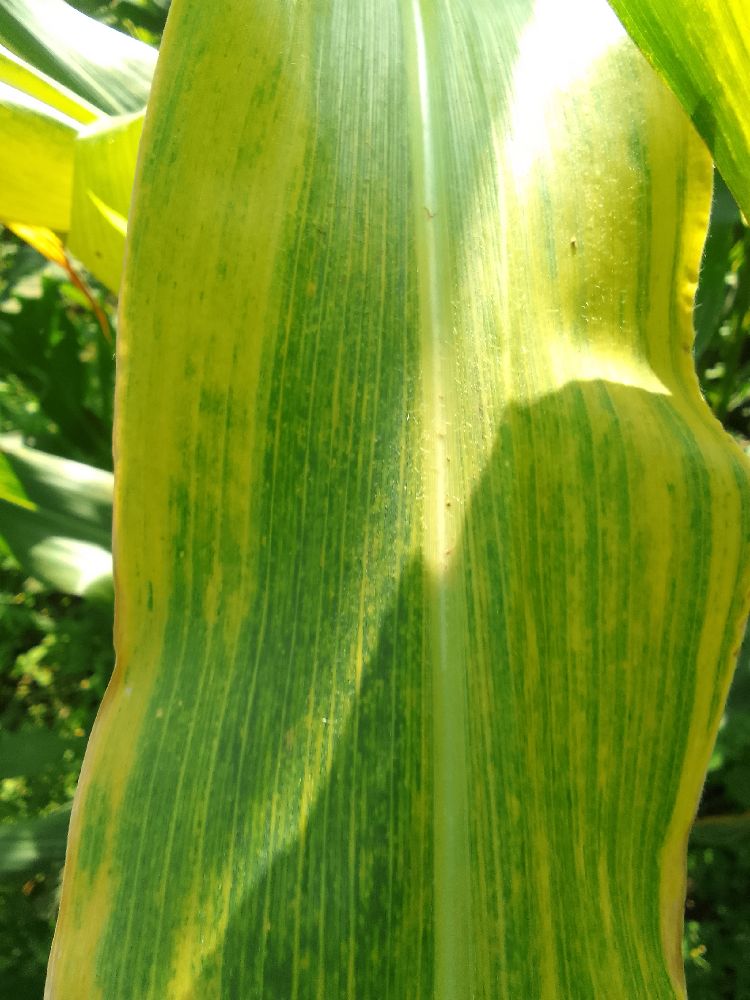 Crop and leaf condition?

maize, maize lethal necrosis
